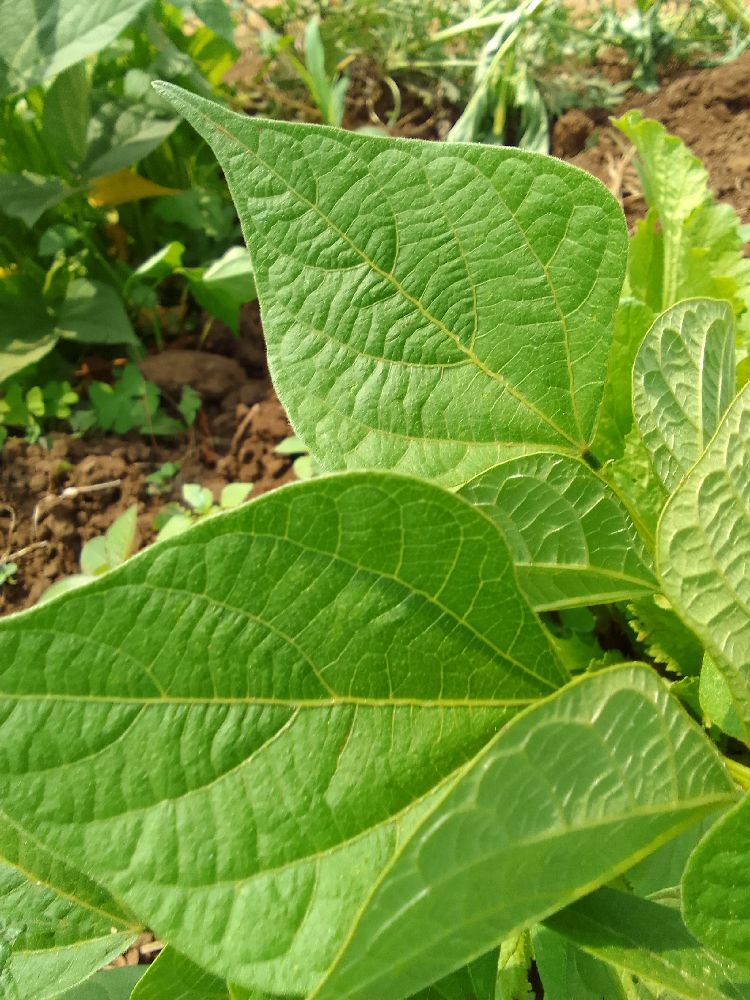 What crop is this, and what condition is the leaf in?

common bean, healthy
